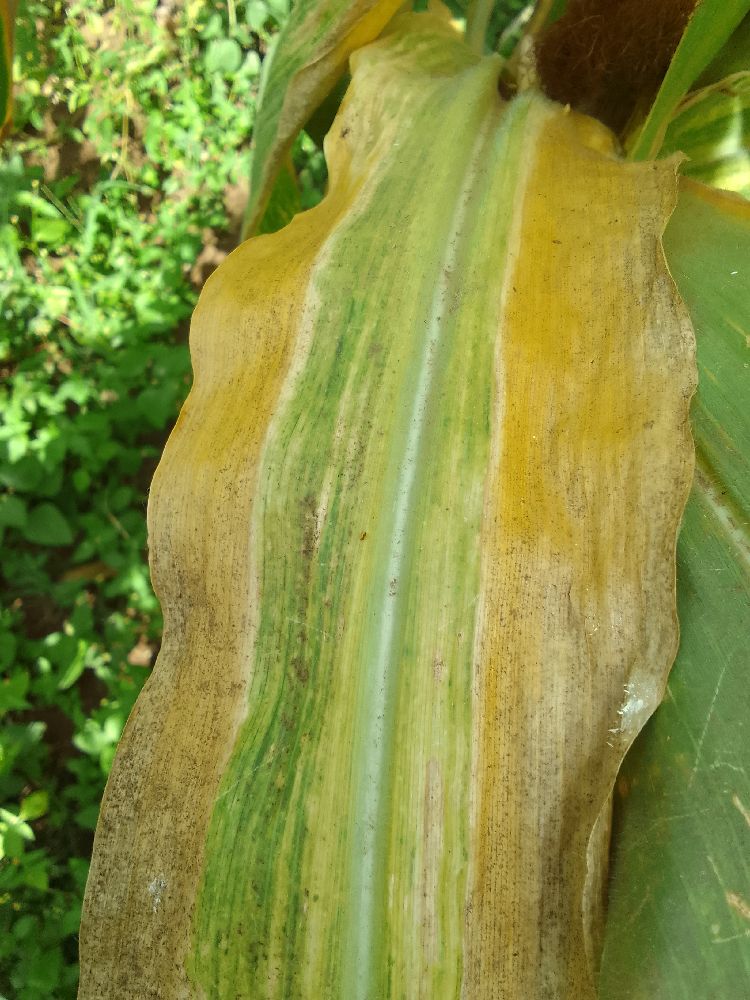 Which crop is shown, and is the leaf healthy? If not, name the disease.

maize, maize lethal necrosis
